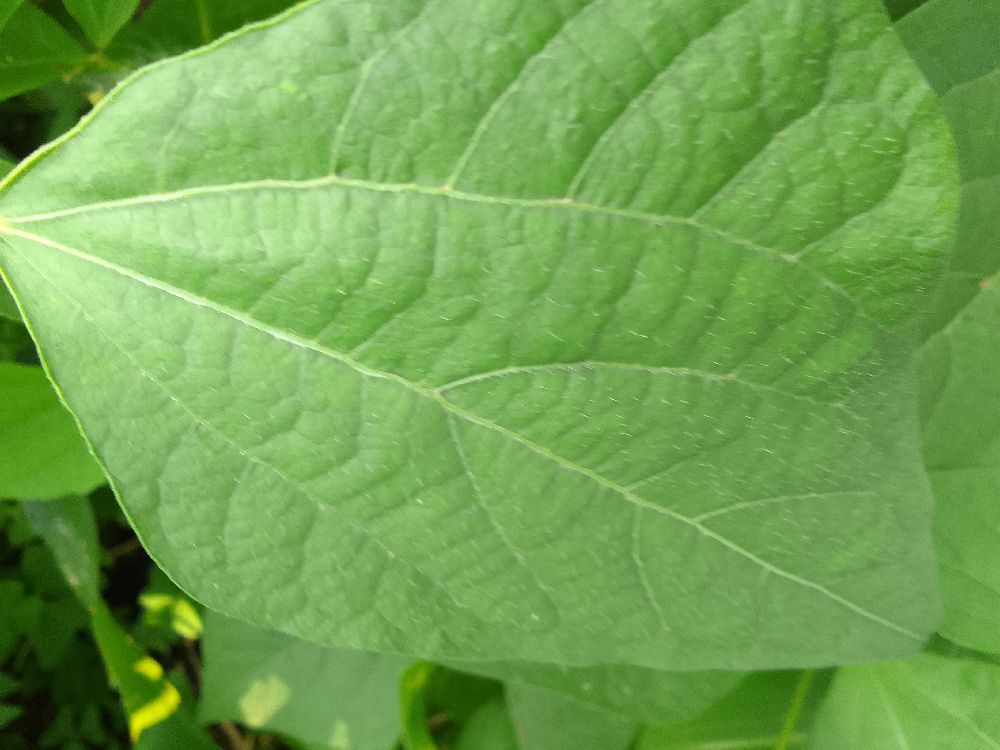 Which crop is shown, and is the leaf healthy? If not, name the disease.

common bean, healthy
